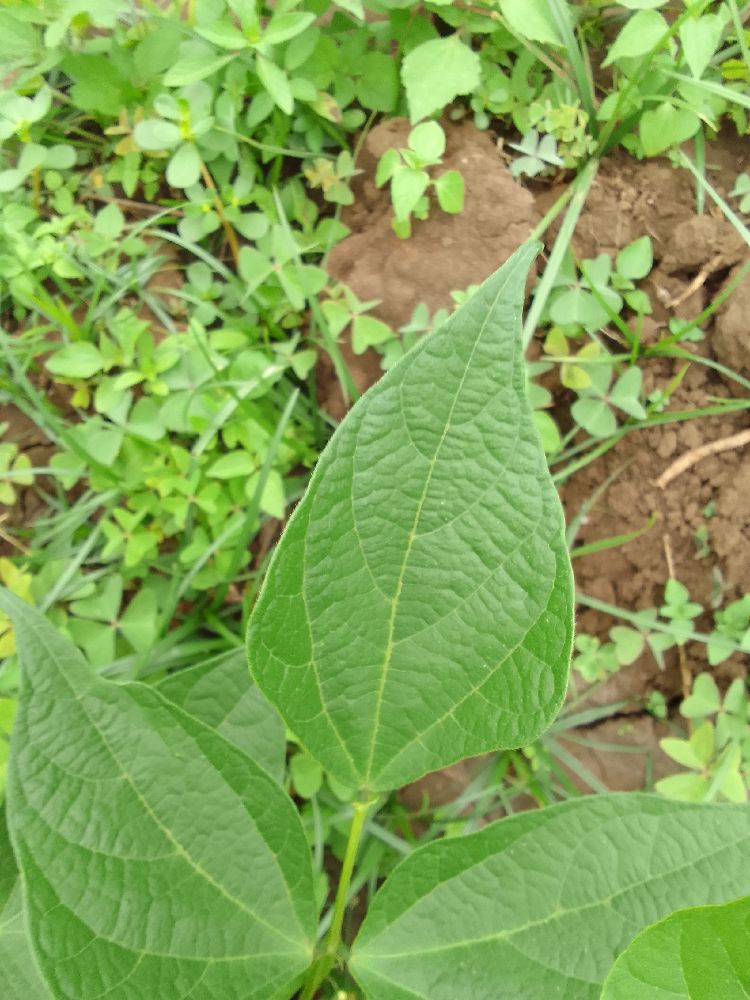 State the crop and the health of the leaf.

common bean, healthy
